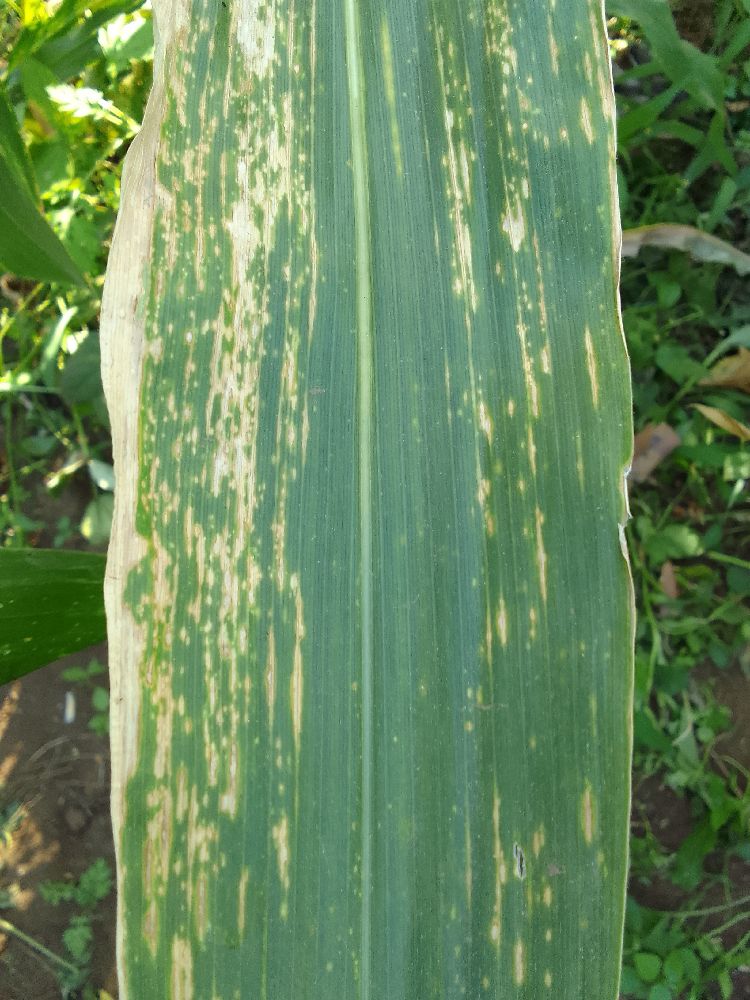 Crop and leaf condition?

maize, maize lethal necrosis
